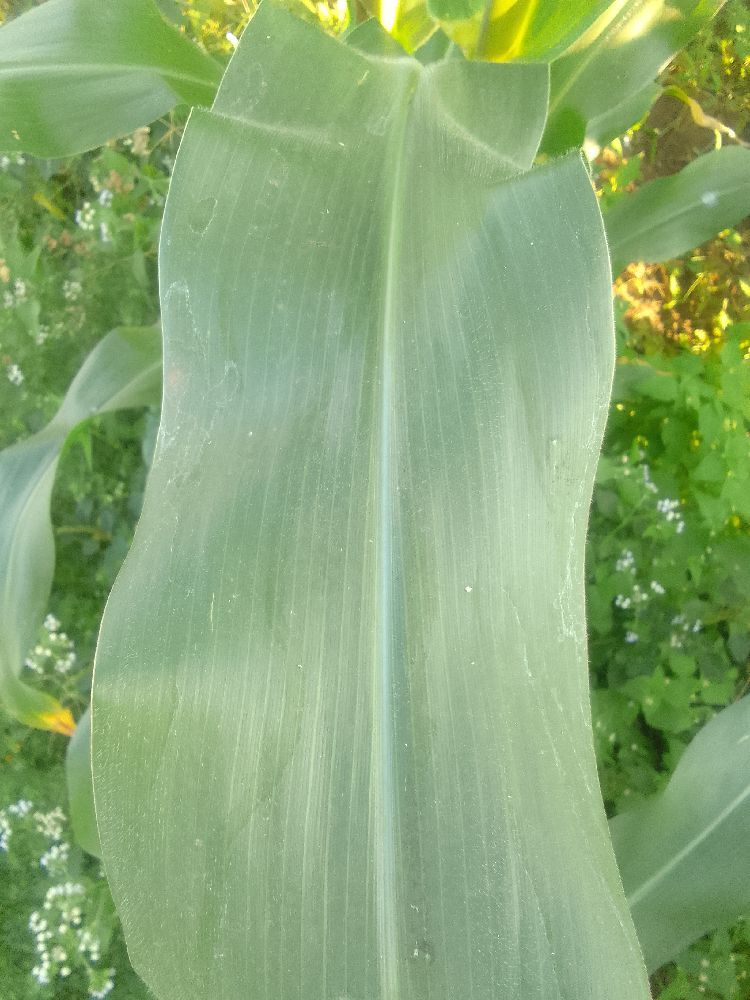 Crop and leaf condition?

maize, healthy
